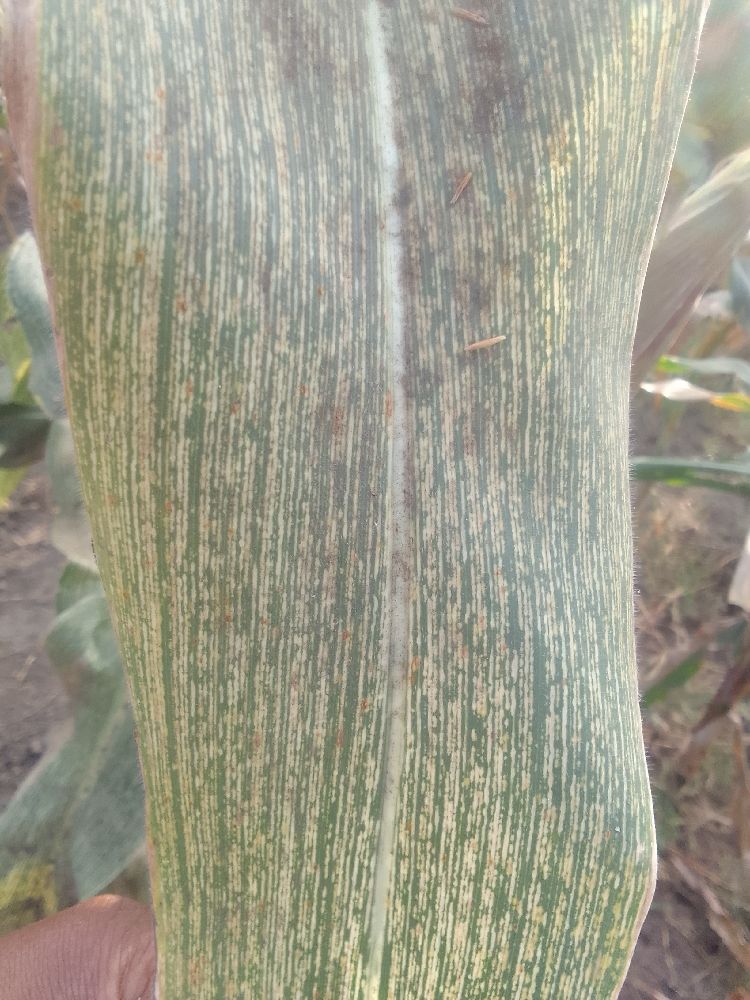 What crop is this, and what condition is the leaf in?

maize, maize streak virus
